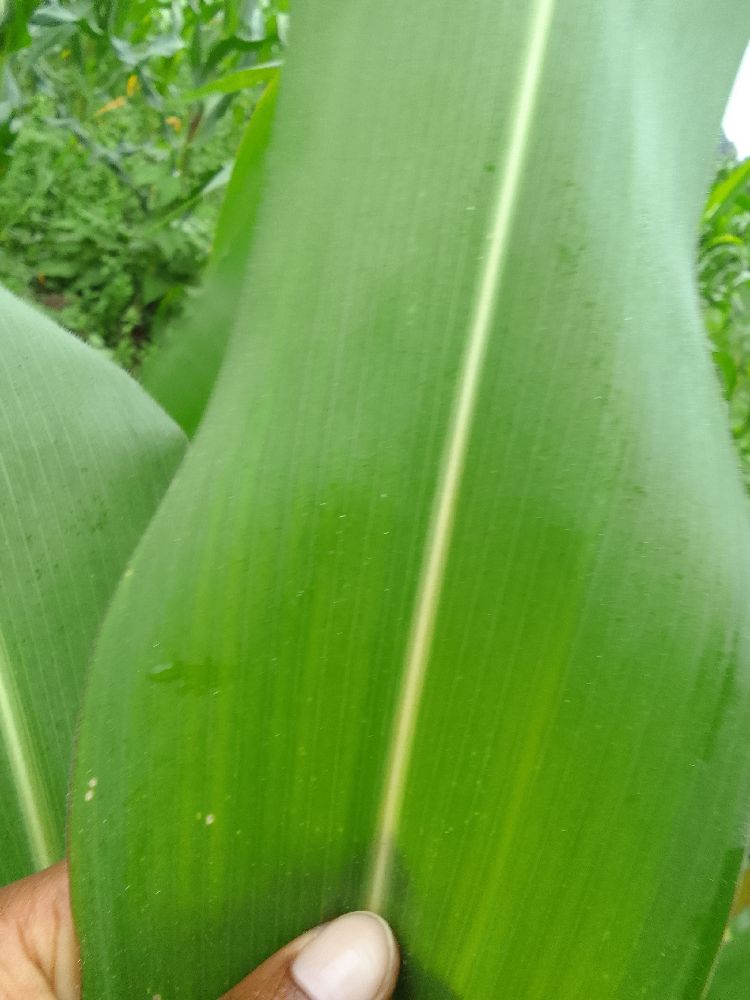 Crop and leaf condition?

maize, healthy
